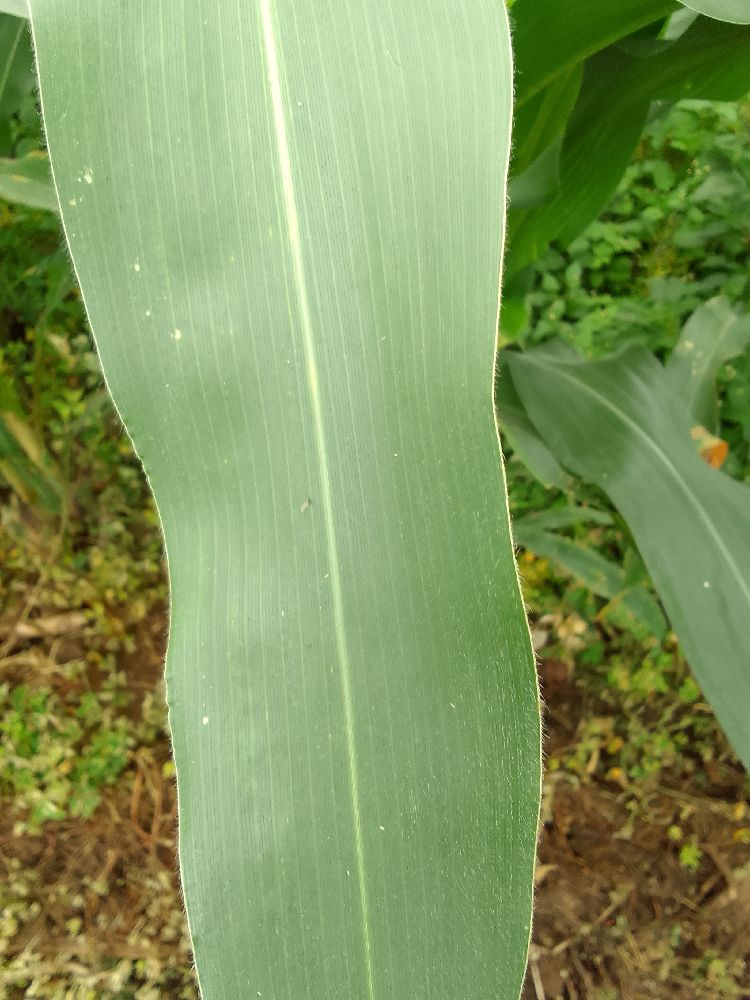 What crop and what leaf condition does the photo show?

maize, healthy
